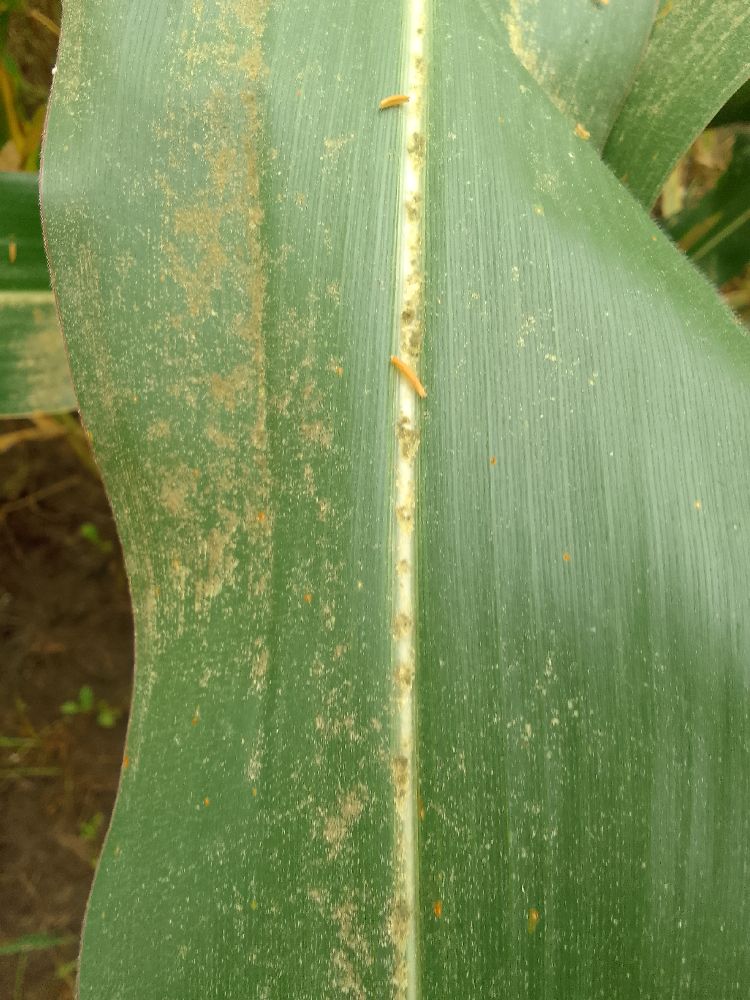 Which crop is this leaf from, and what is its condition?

maize, healthy
